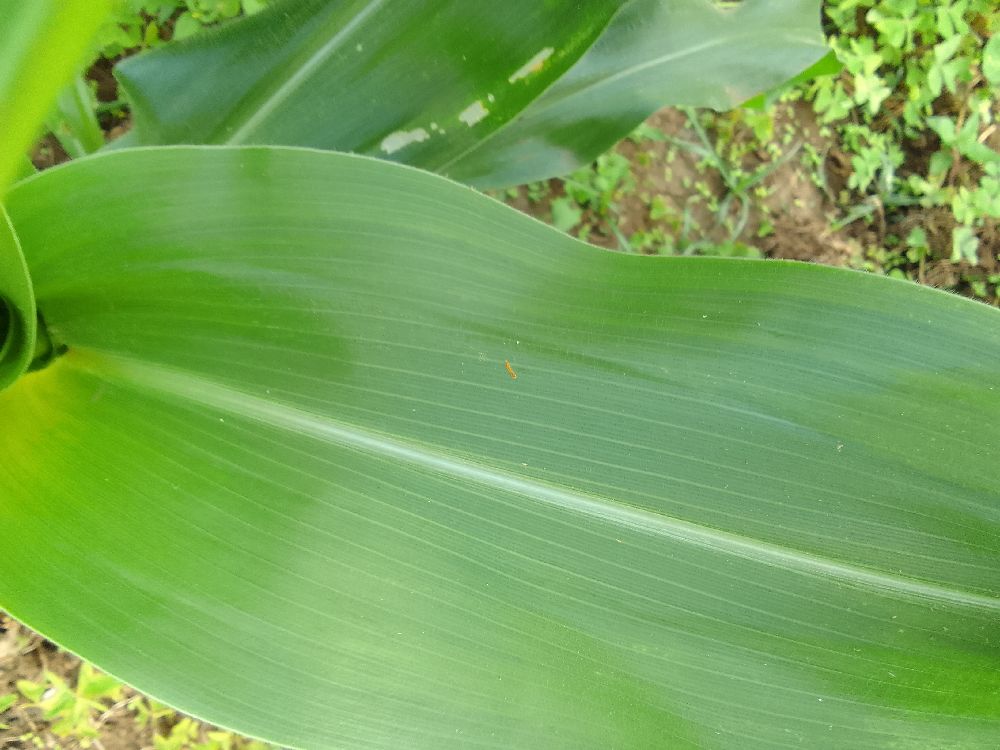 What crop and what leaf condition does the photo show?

maize, healthy
